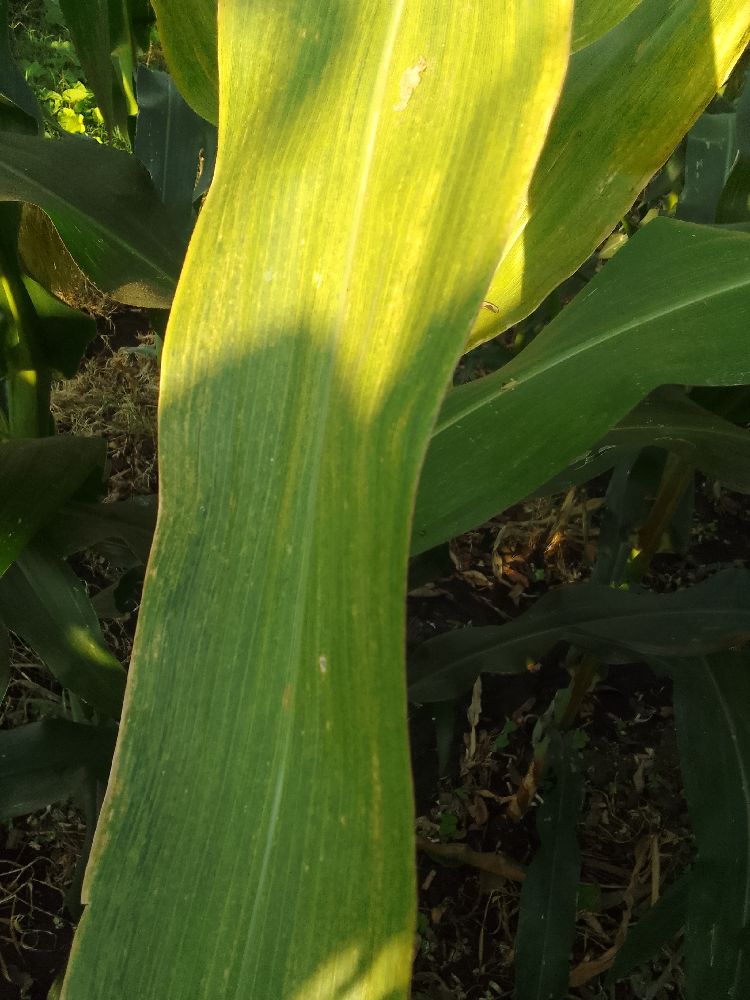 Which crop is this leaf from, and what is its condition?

maize, maize lethal necrosis
